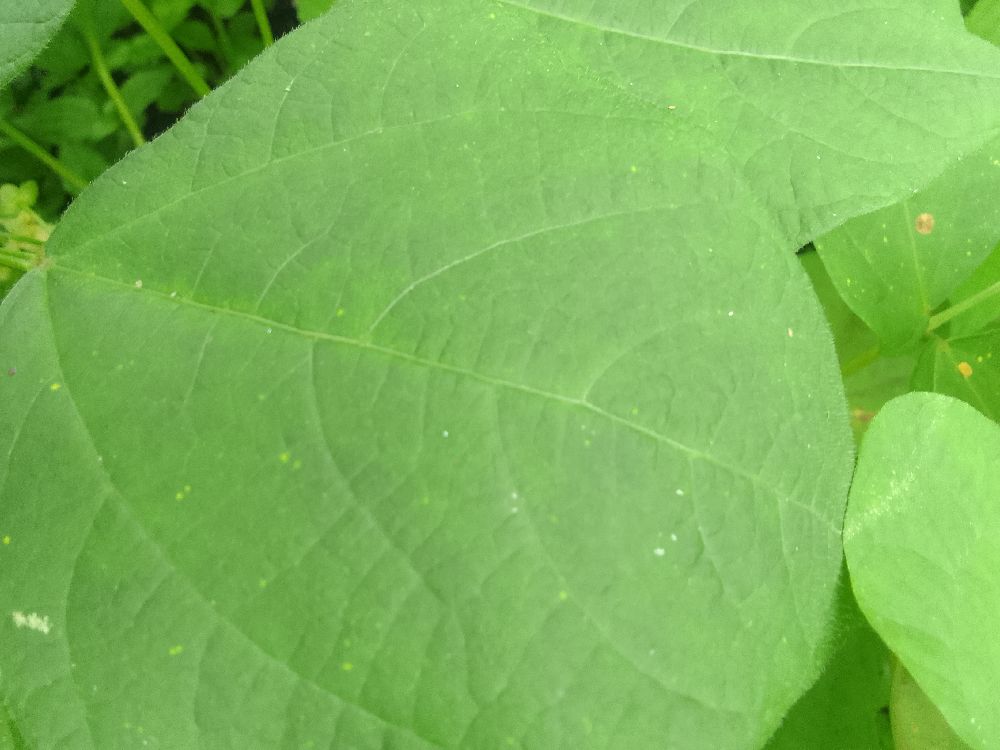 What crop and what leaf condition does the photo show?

common bean, healthy
